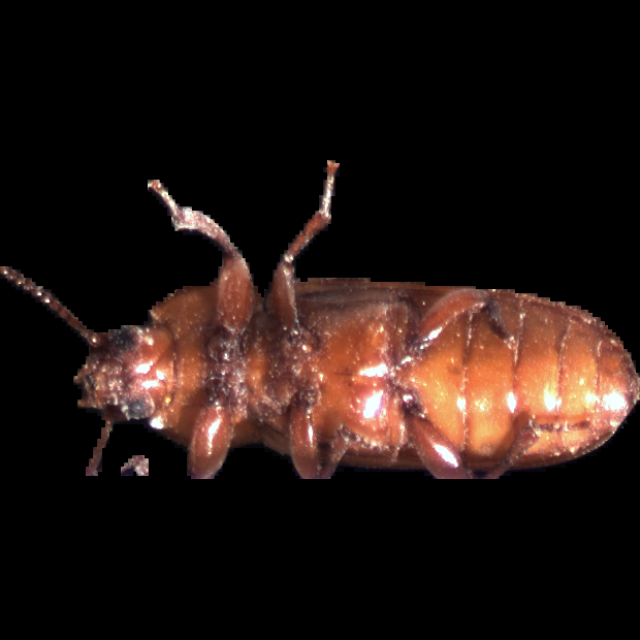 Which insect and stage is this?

mealworm beetle
